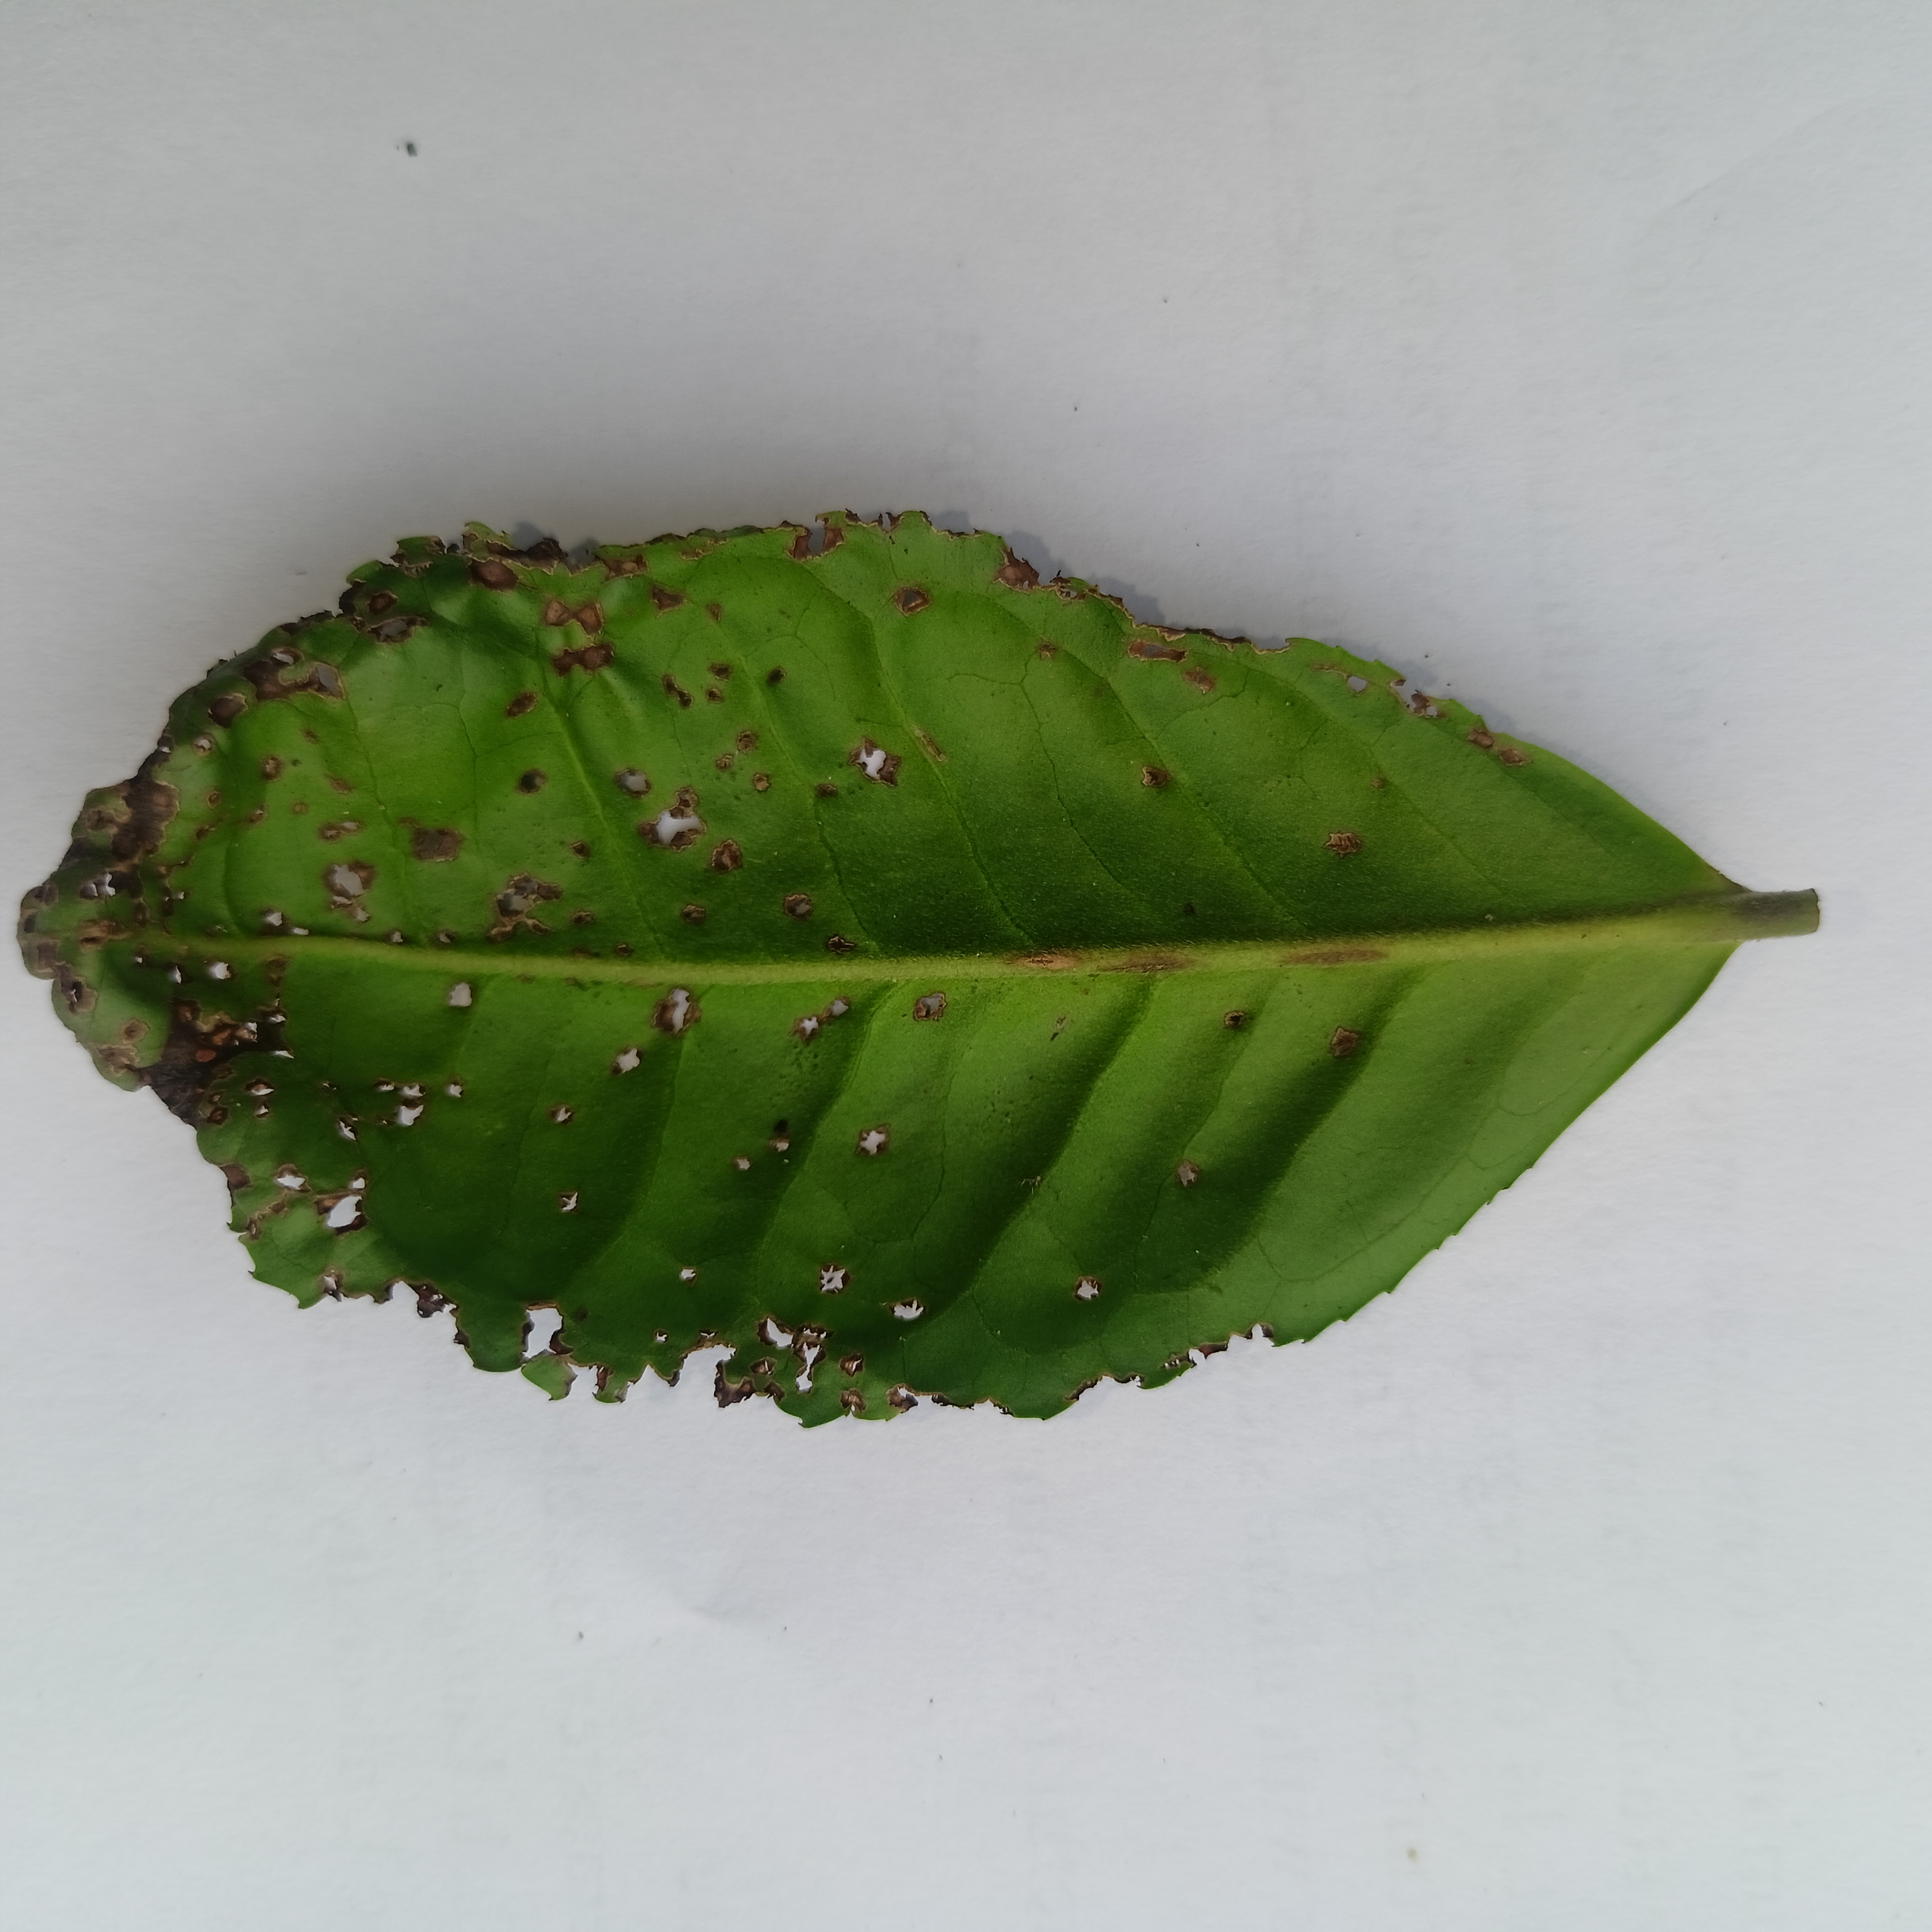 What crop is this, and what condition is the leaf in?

tea, helopeltis
